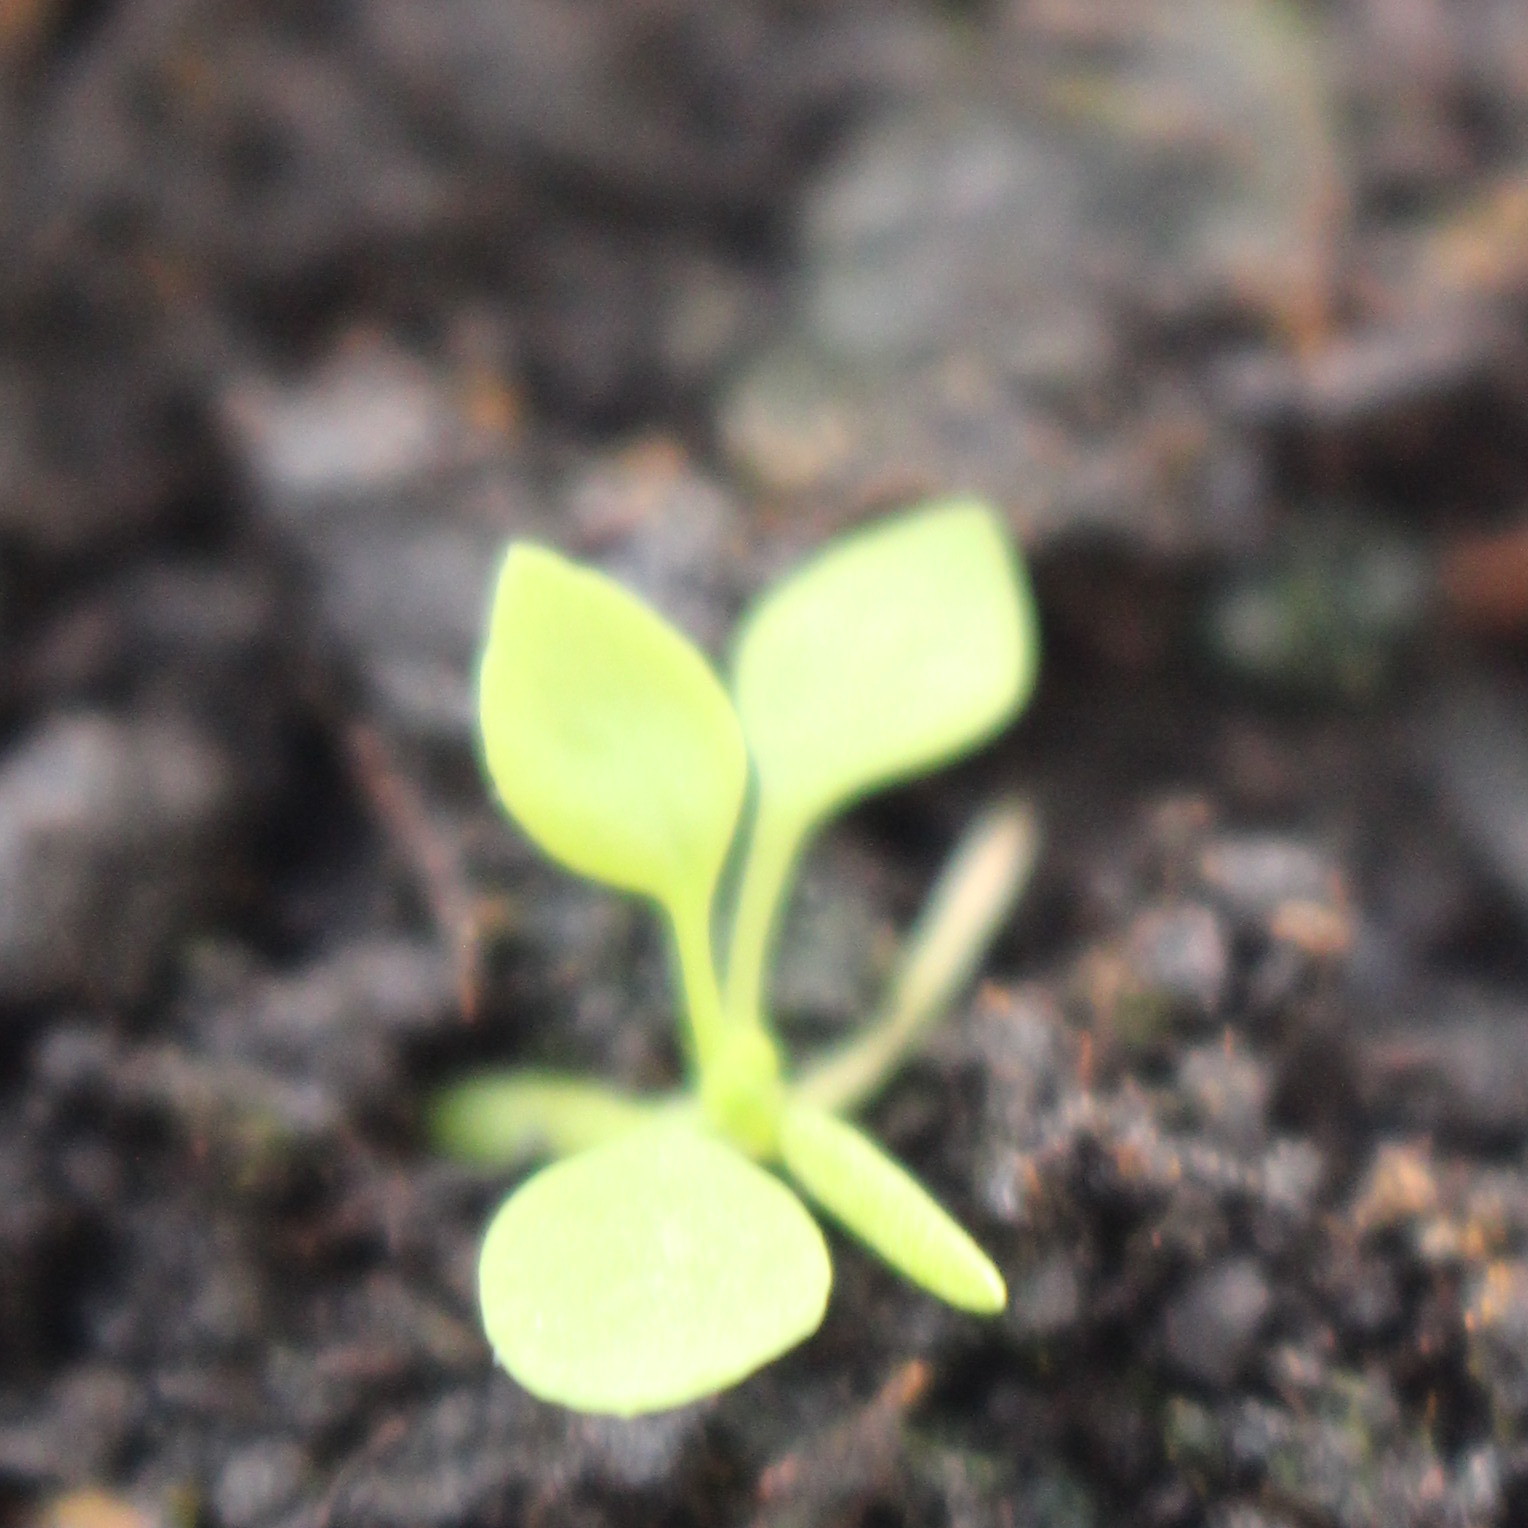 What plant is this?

Papaver rhoeas
